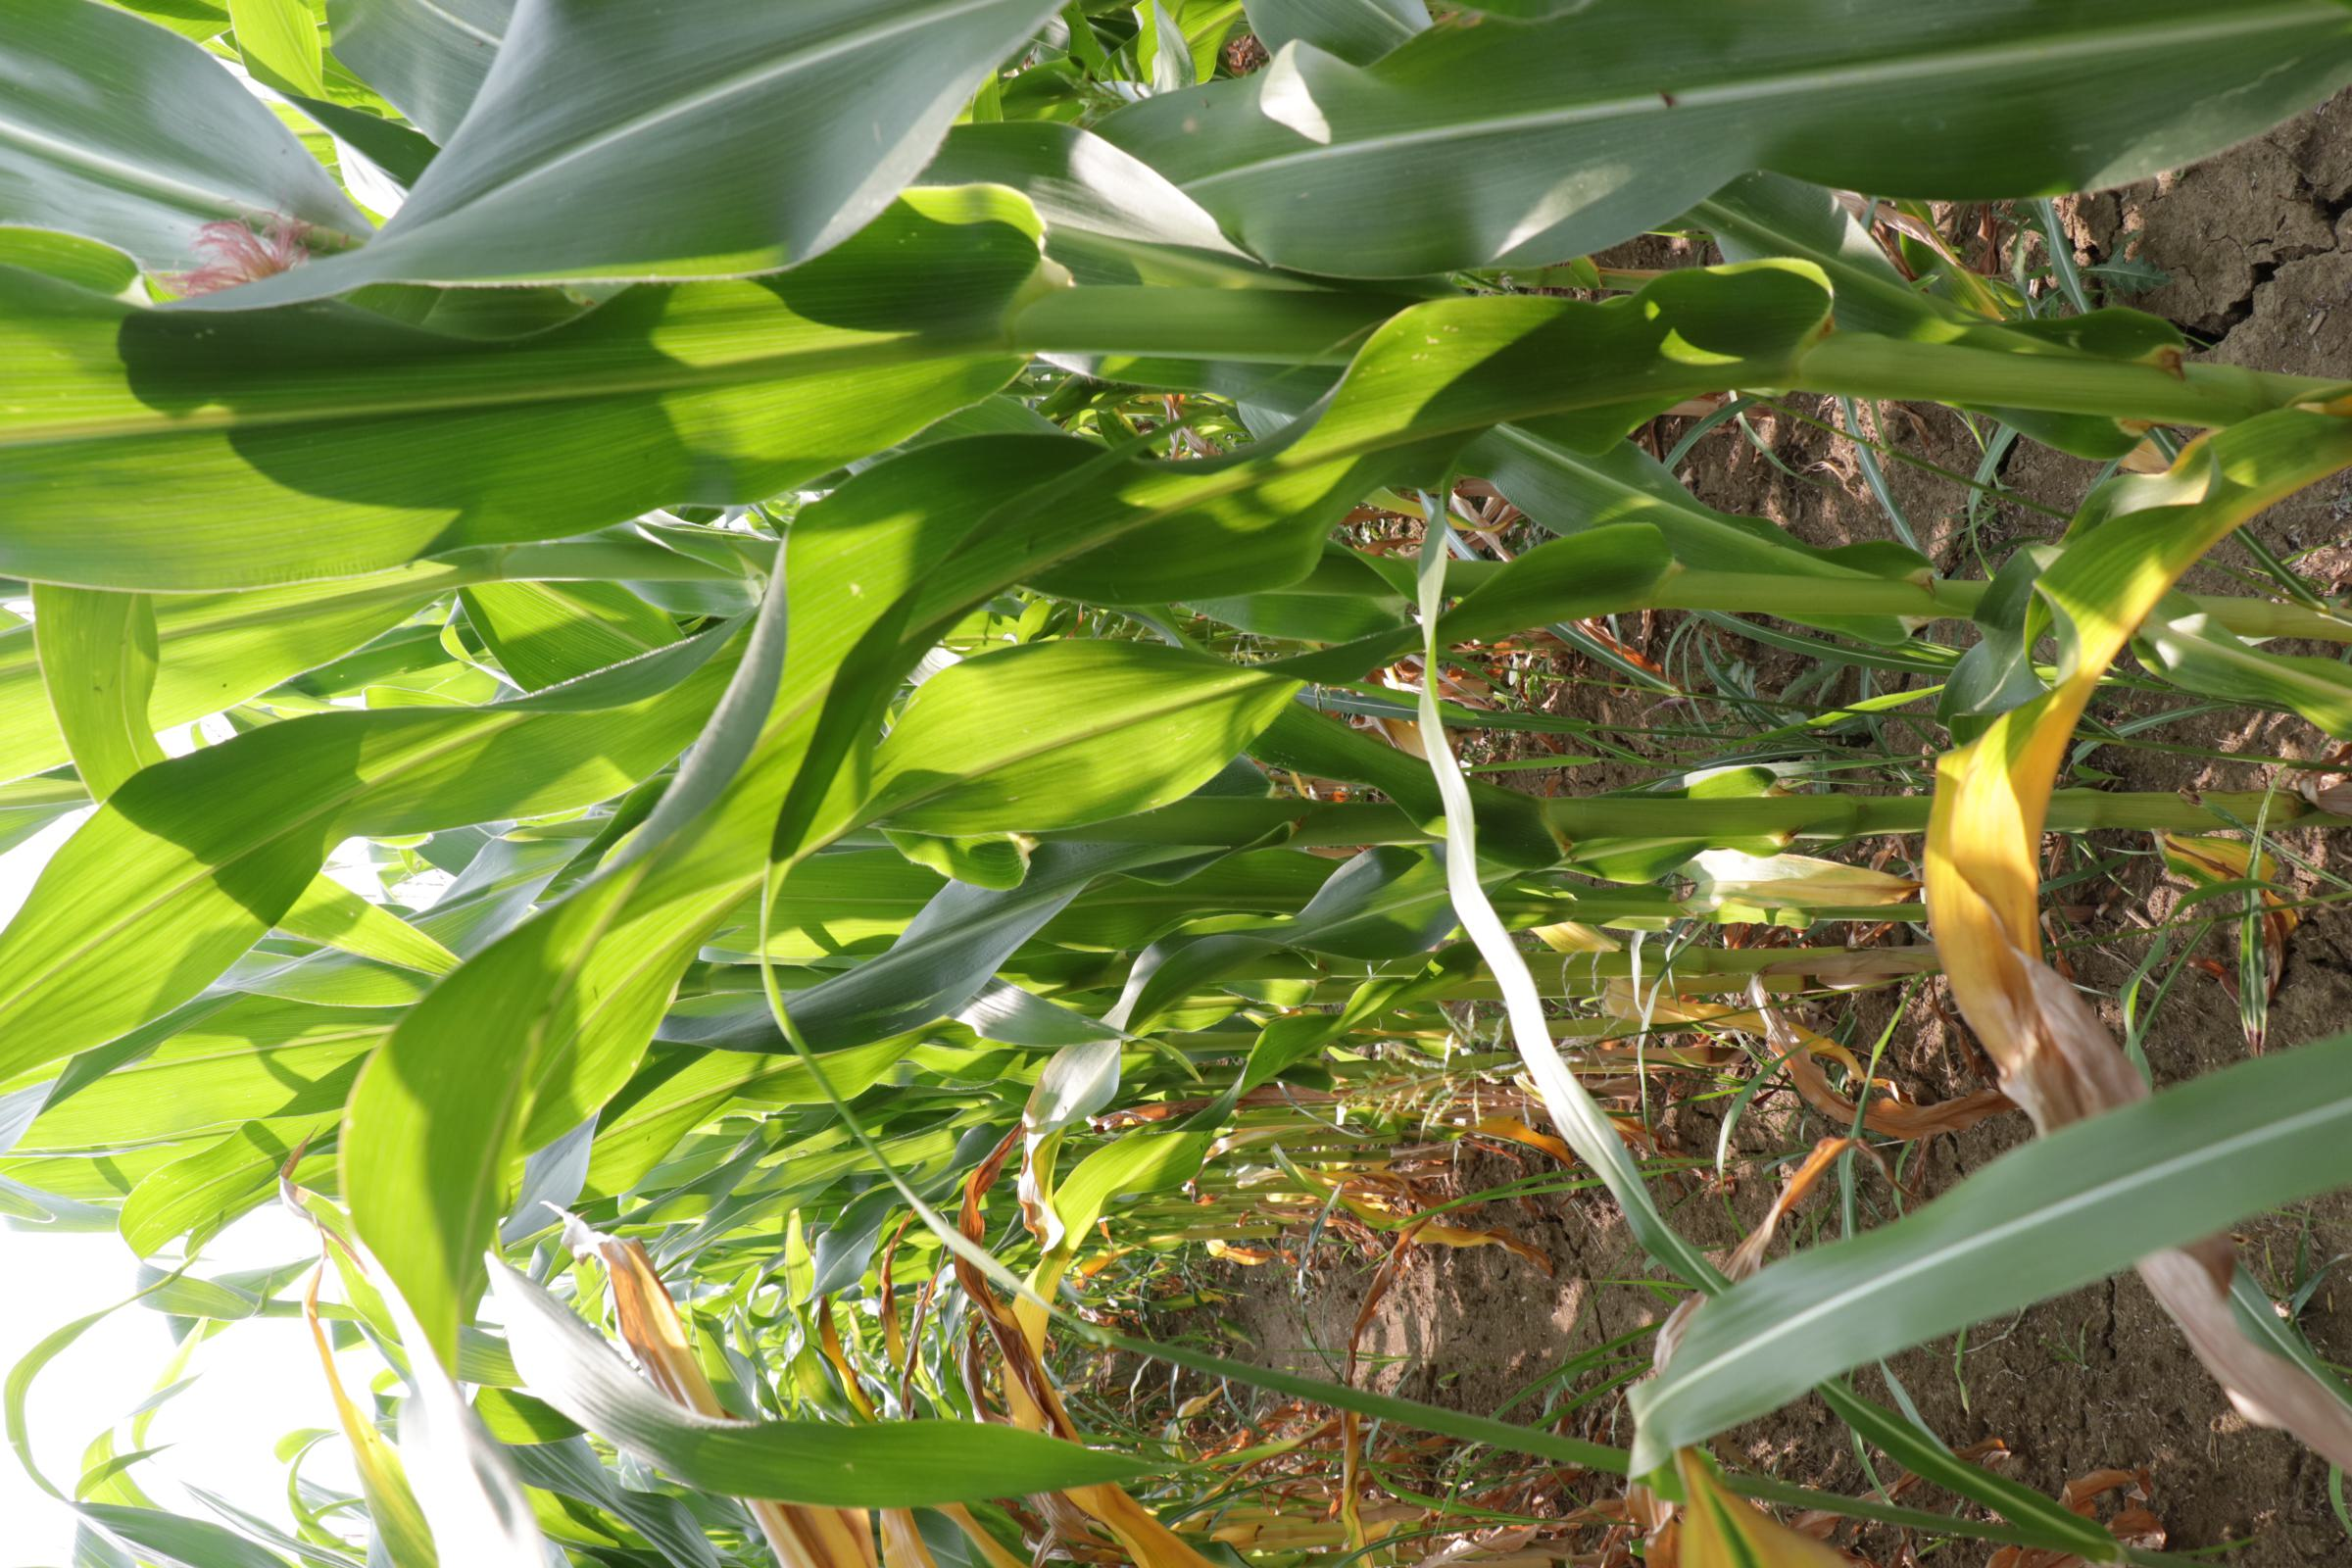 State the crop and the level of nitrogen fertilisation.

maize, reduced nitrogen fertilisation
